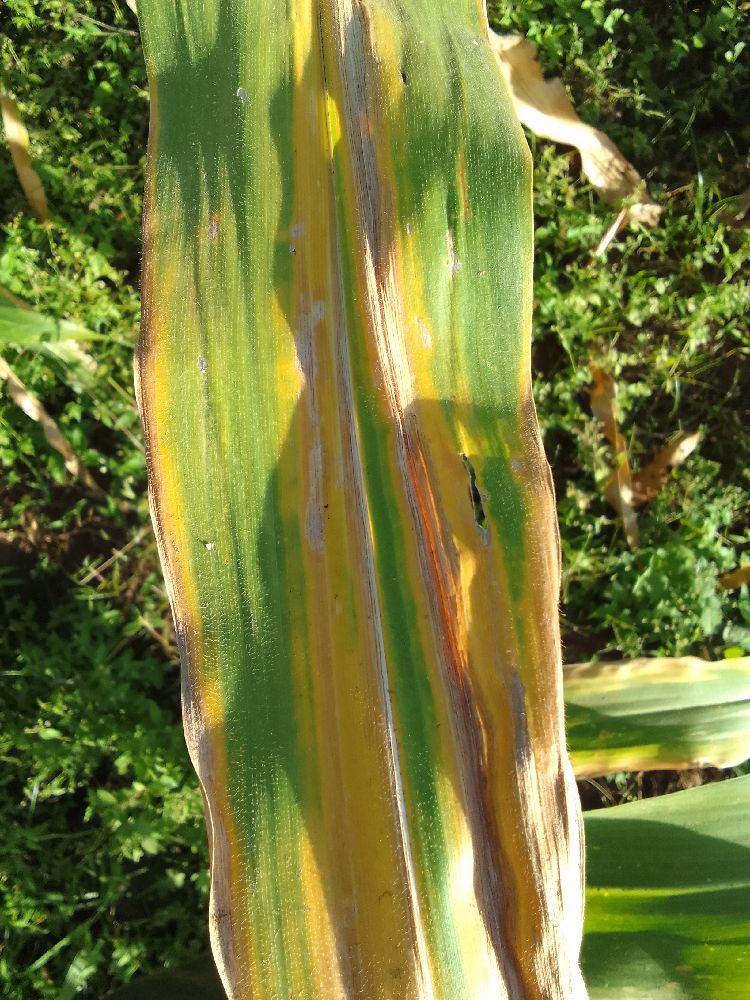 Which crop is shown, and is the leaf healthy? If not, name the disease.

maize, maize lethal necrosis
